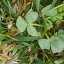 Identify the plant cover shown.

unstructured weed
